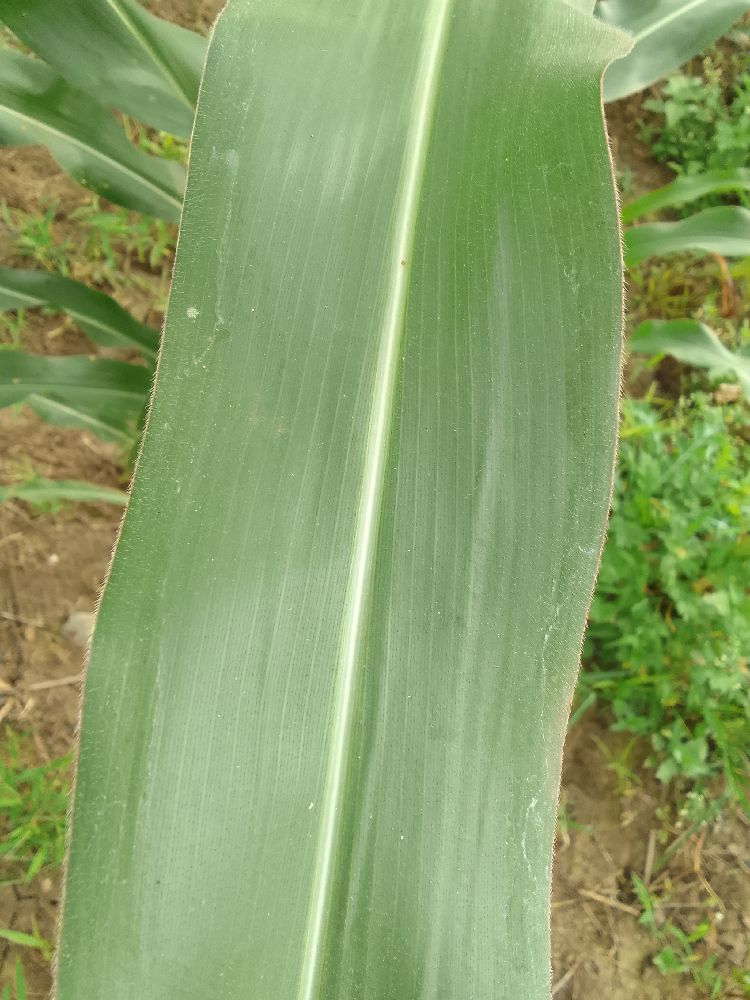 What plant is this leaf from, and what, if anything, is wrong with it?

maize, healthy
